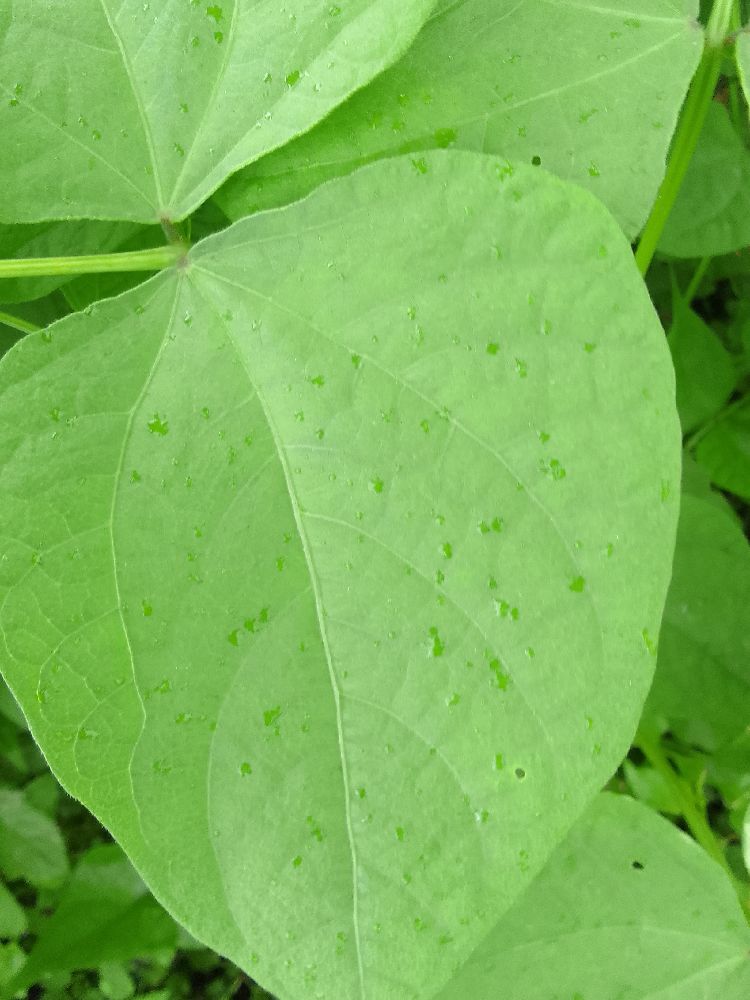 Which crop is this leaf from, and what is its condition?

common bean, healthy
